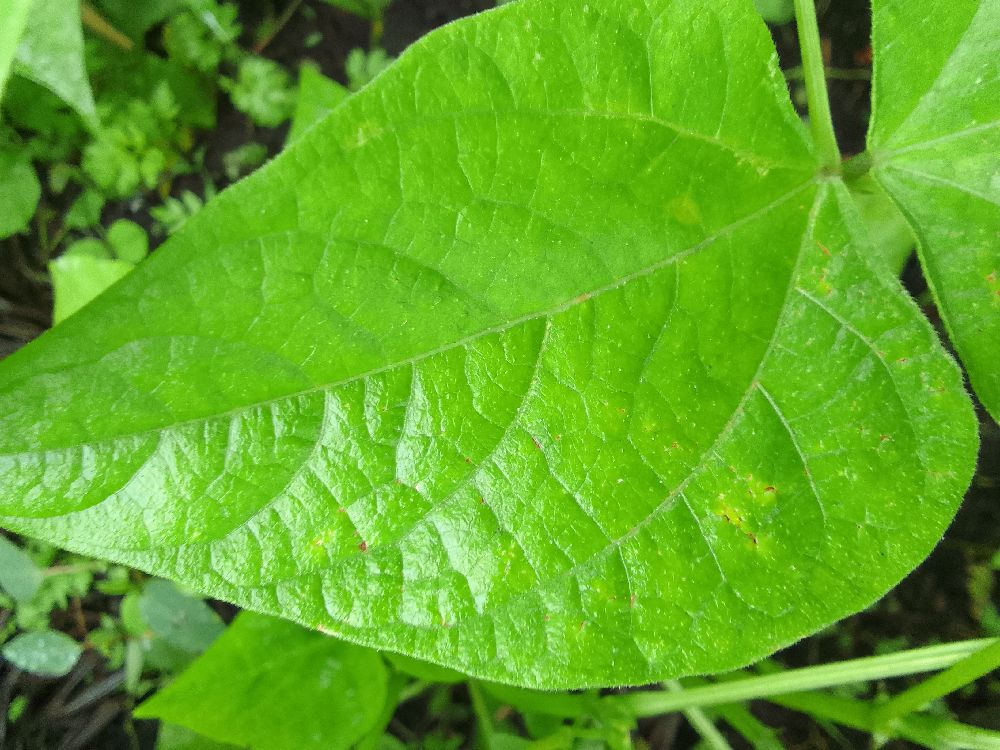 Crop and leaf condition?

common bean, healthy
